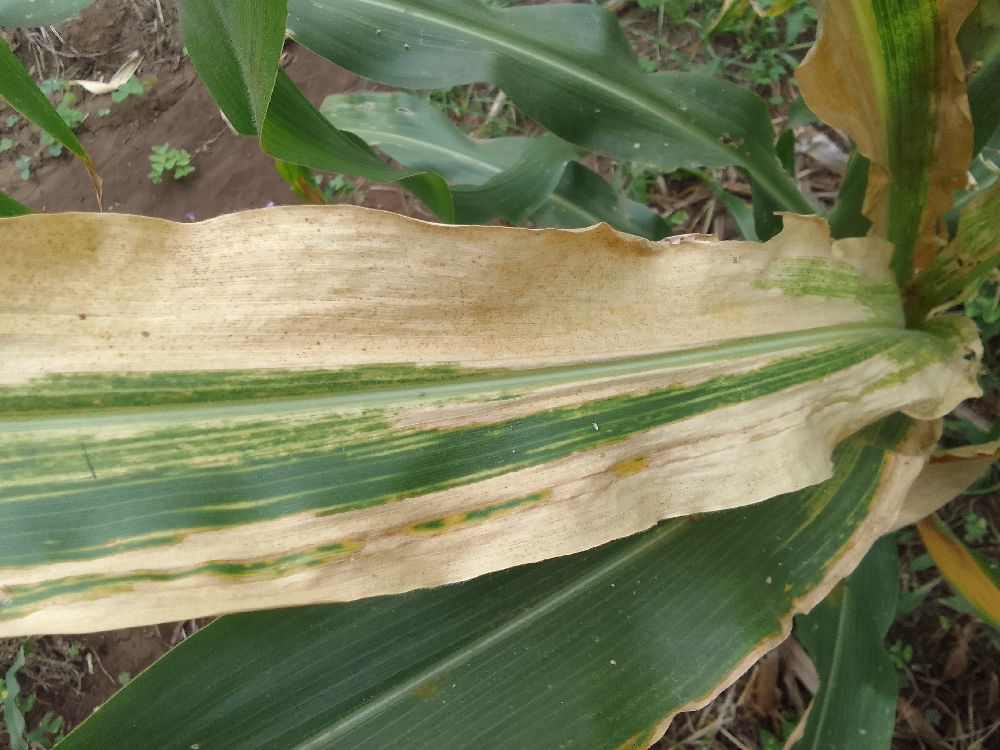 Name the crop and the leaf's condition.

maize, maize lethal necrosis
